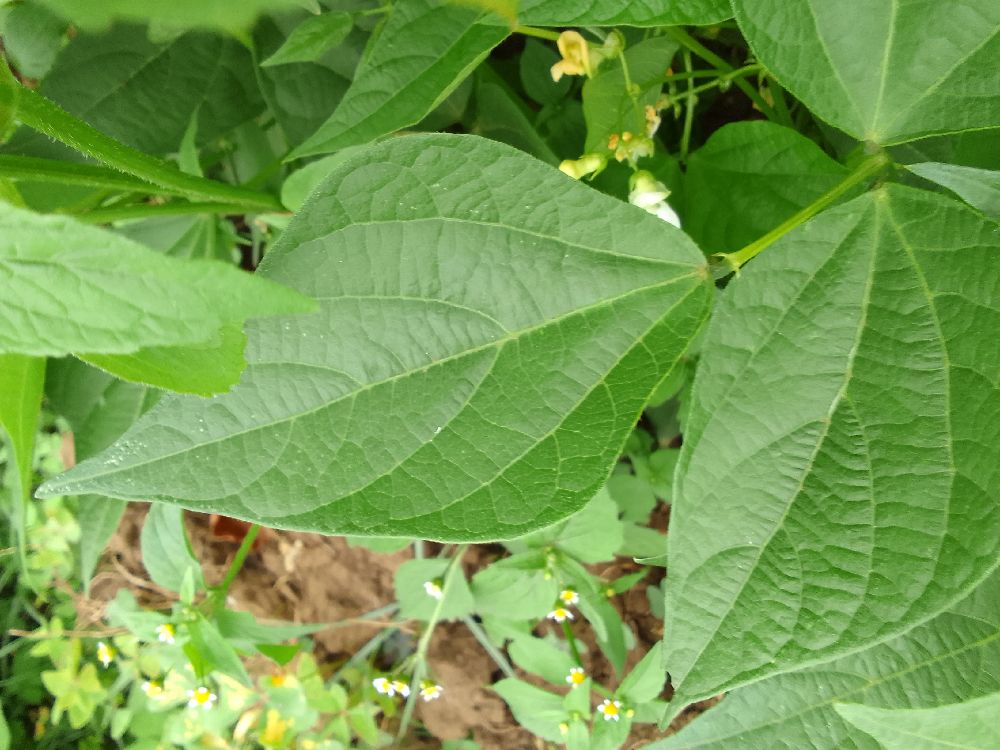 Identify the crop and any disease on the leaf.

common bean, healthy
